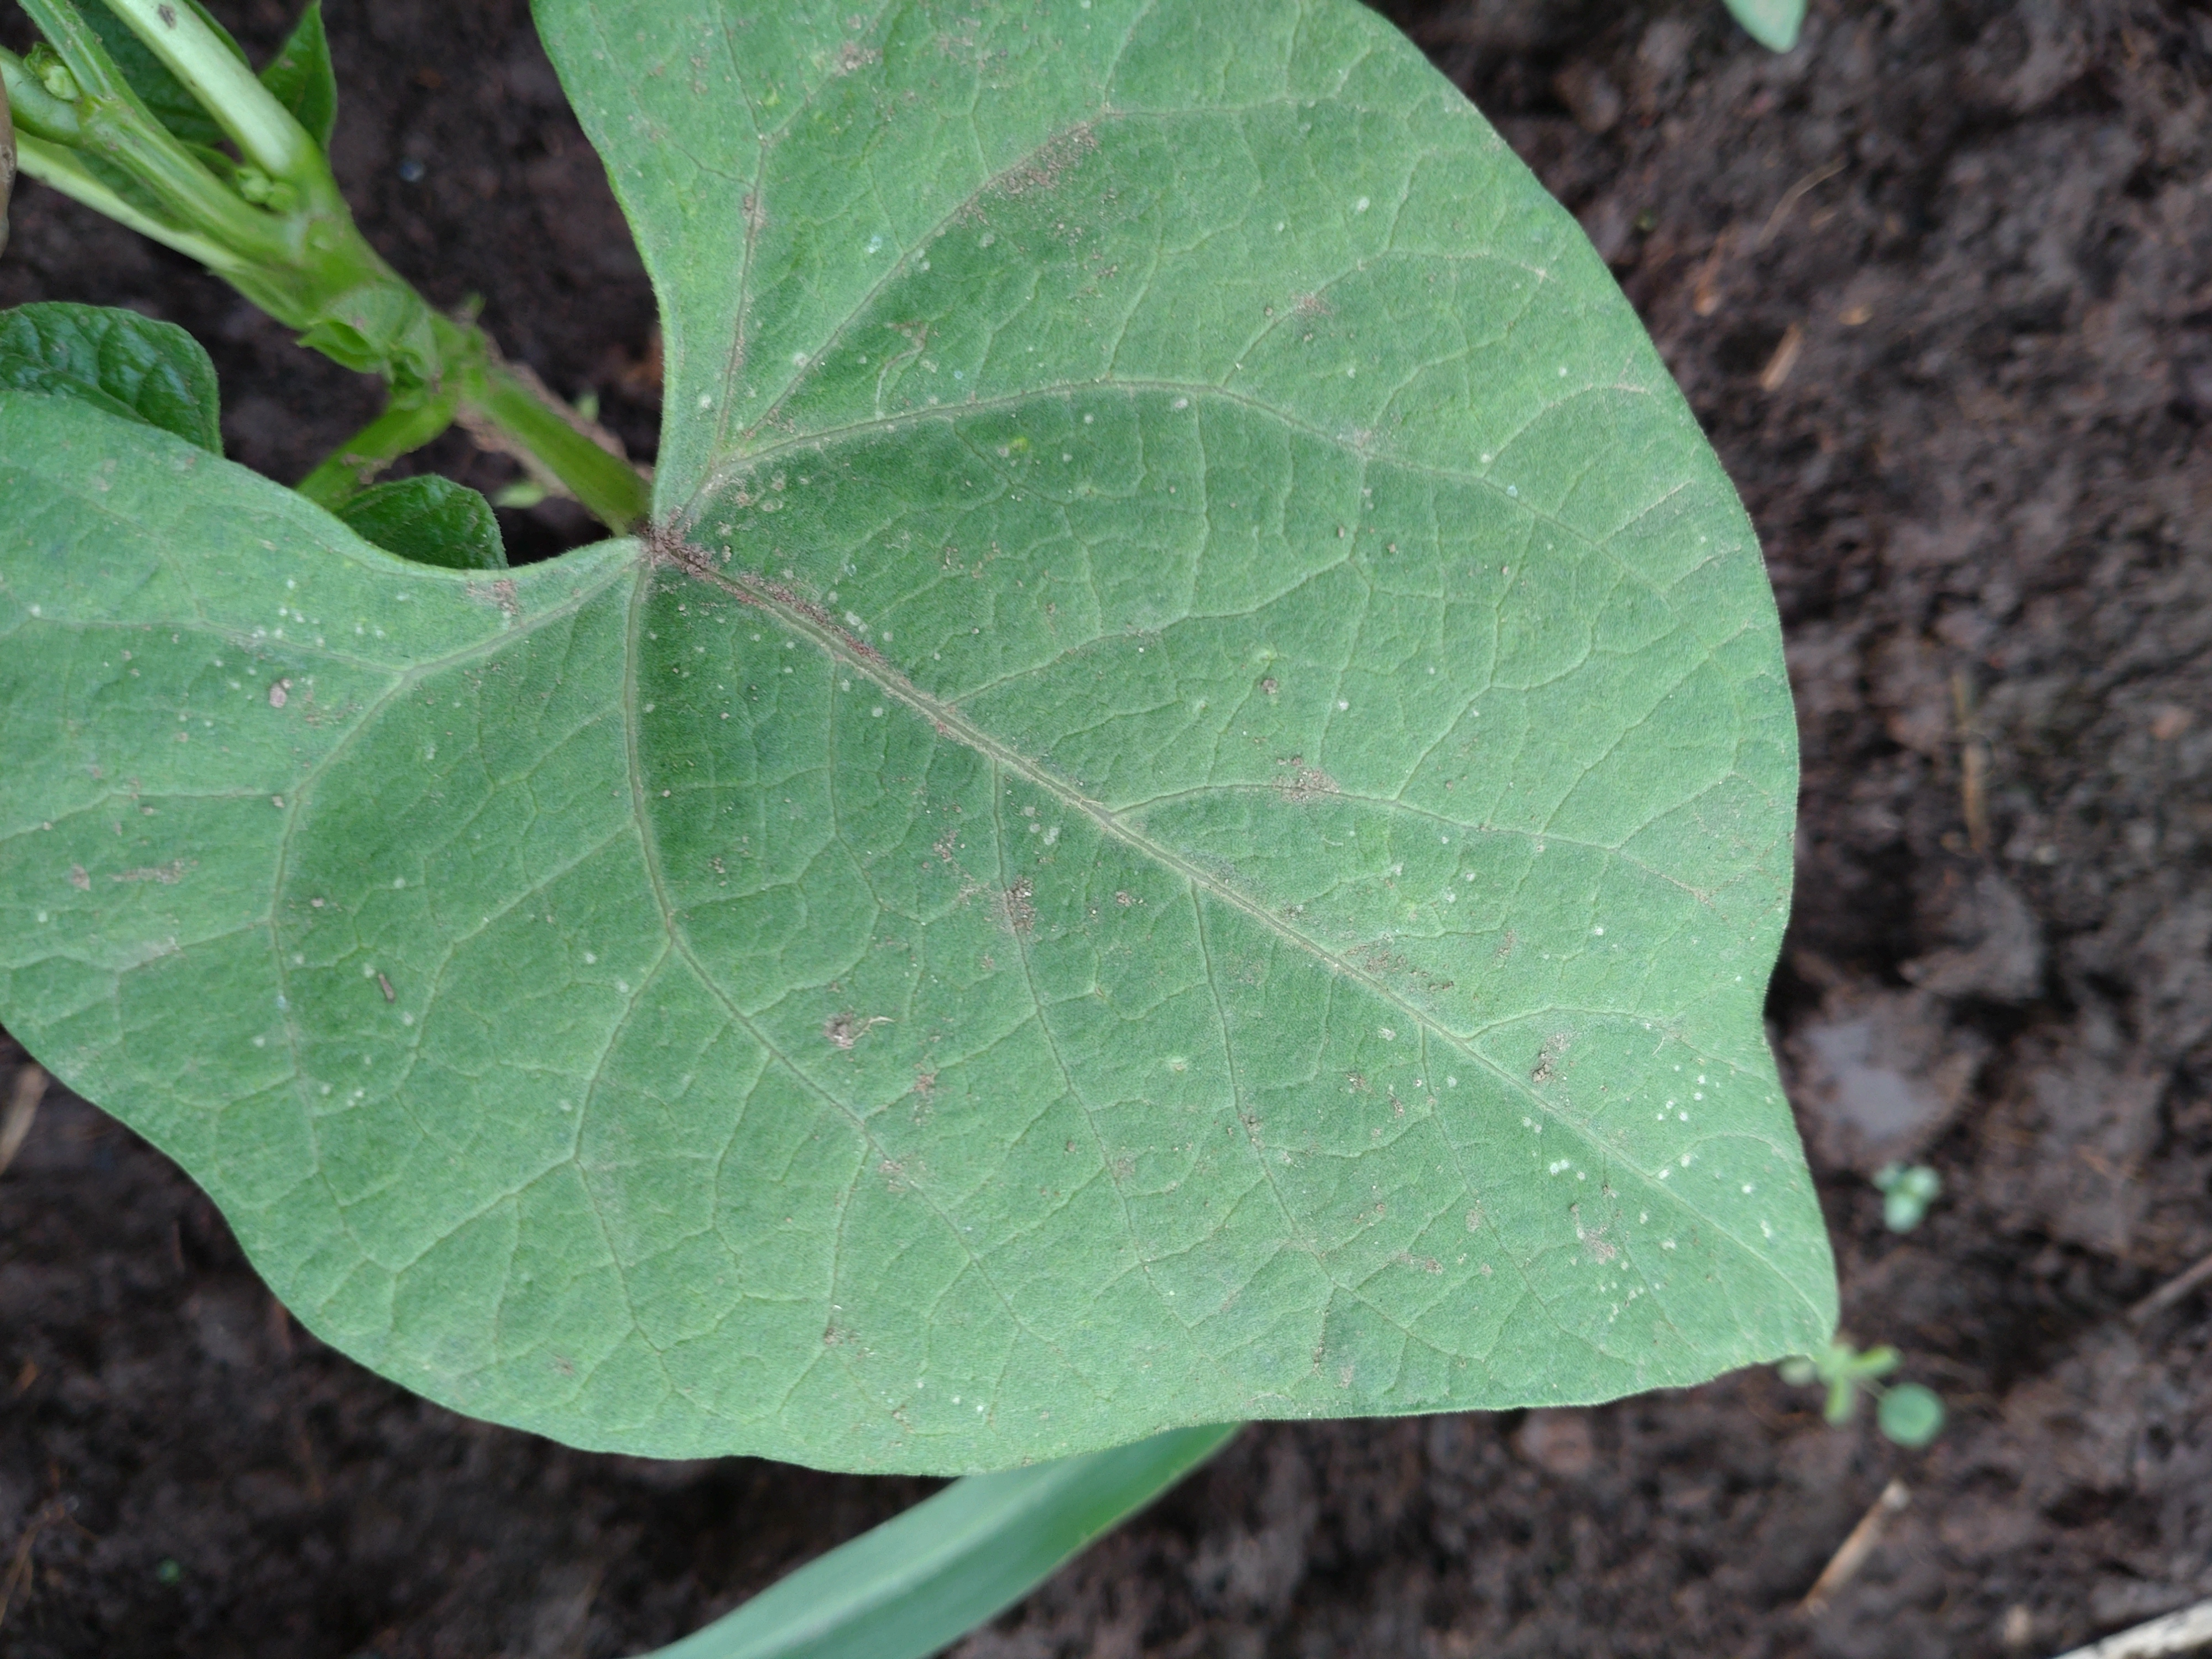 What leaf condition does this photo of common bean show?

healthy
